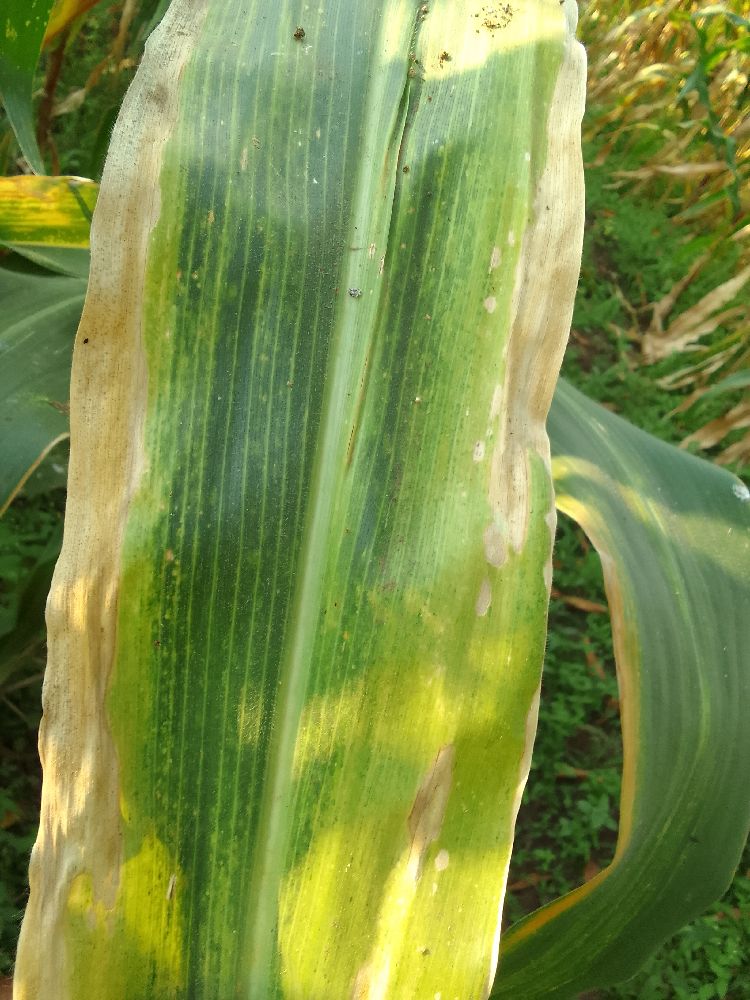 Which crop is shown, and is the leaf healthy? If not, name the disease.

maize, maize lethal necrosis
